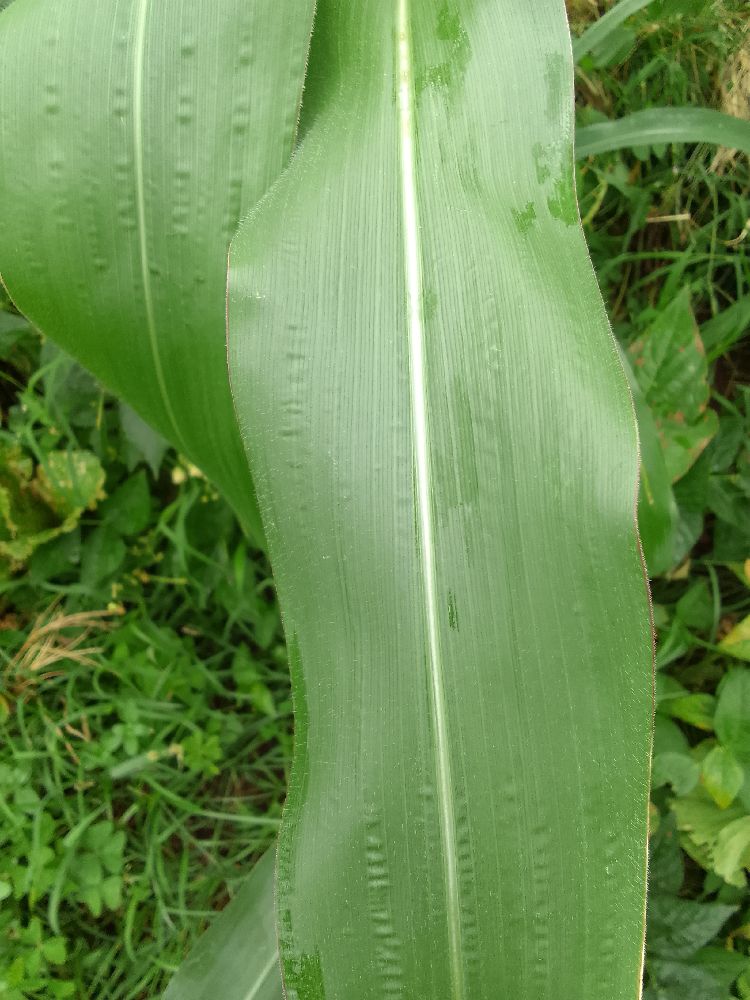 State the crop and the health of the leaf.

maize, healthy
